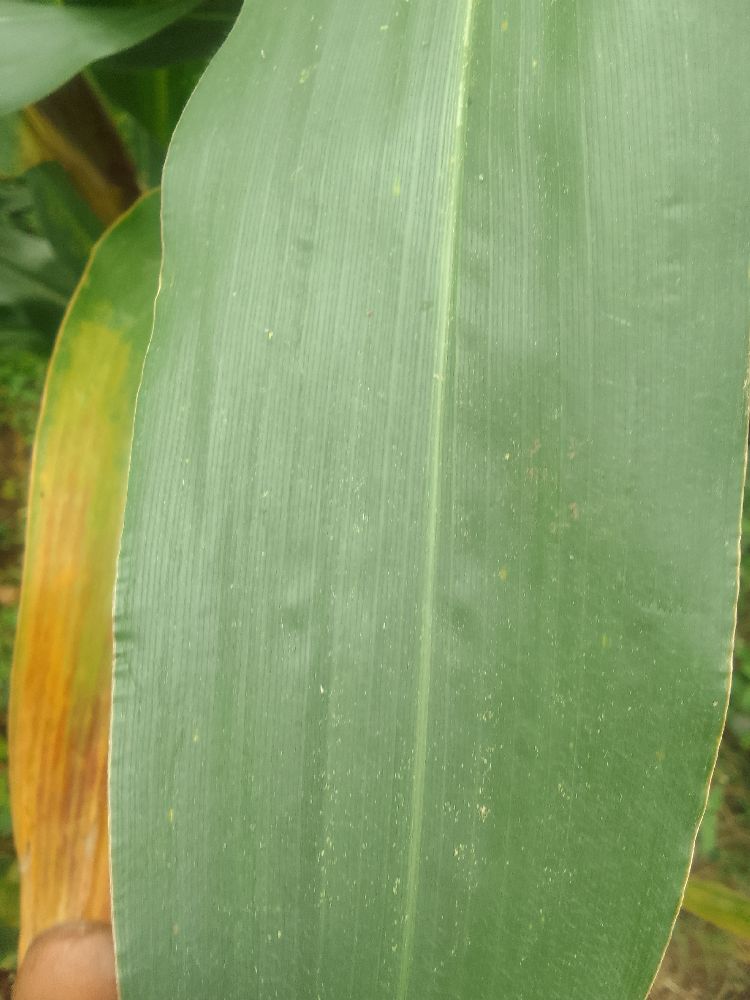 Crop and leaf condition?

maize, healthy
